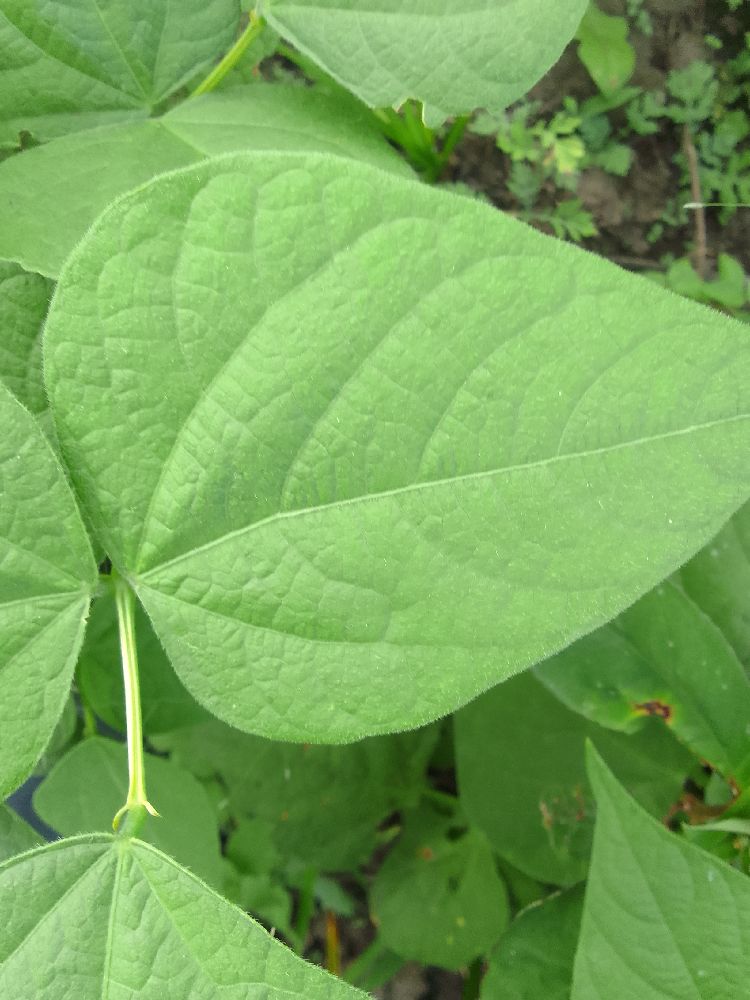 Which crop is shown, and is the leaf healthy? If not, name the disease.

common bean, healthy
